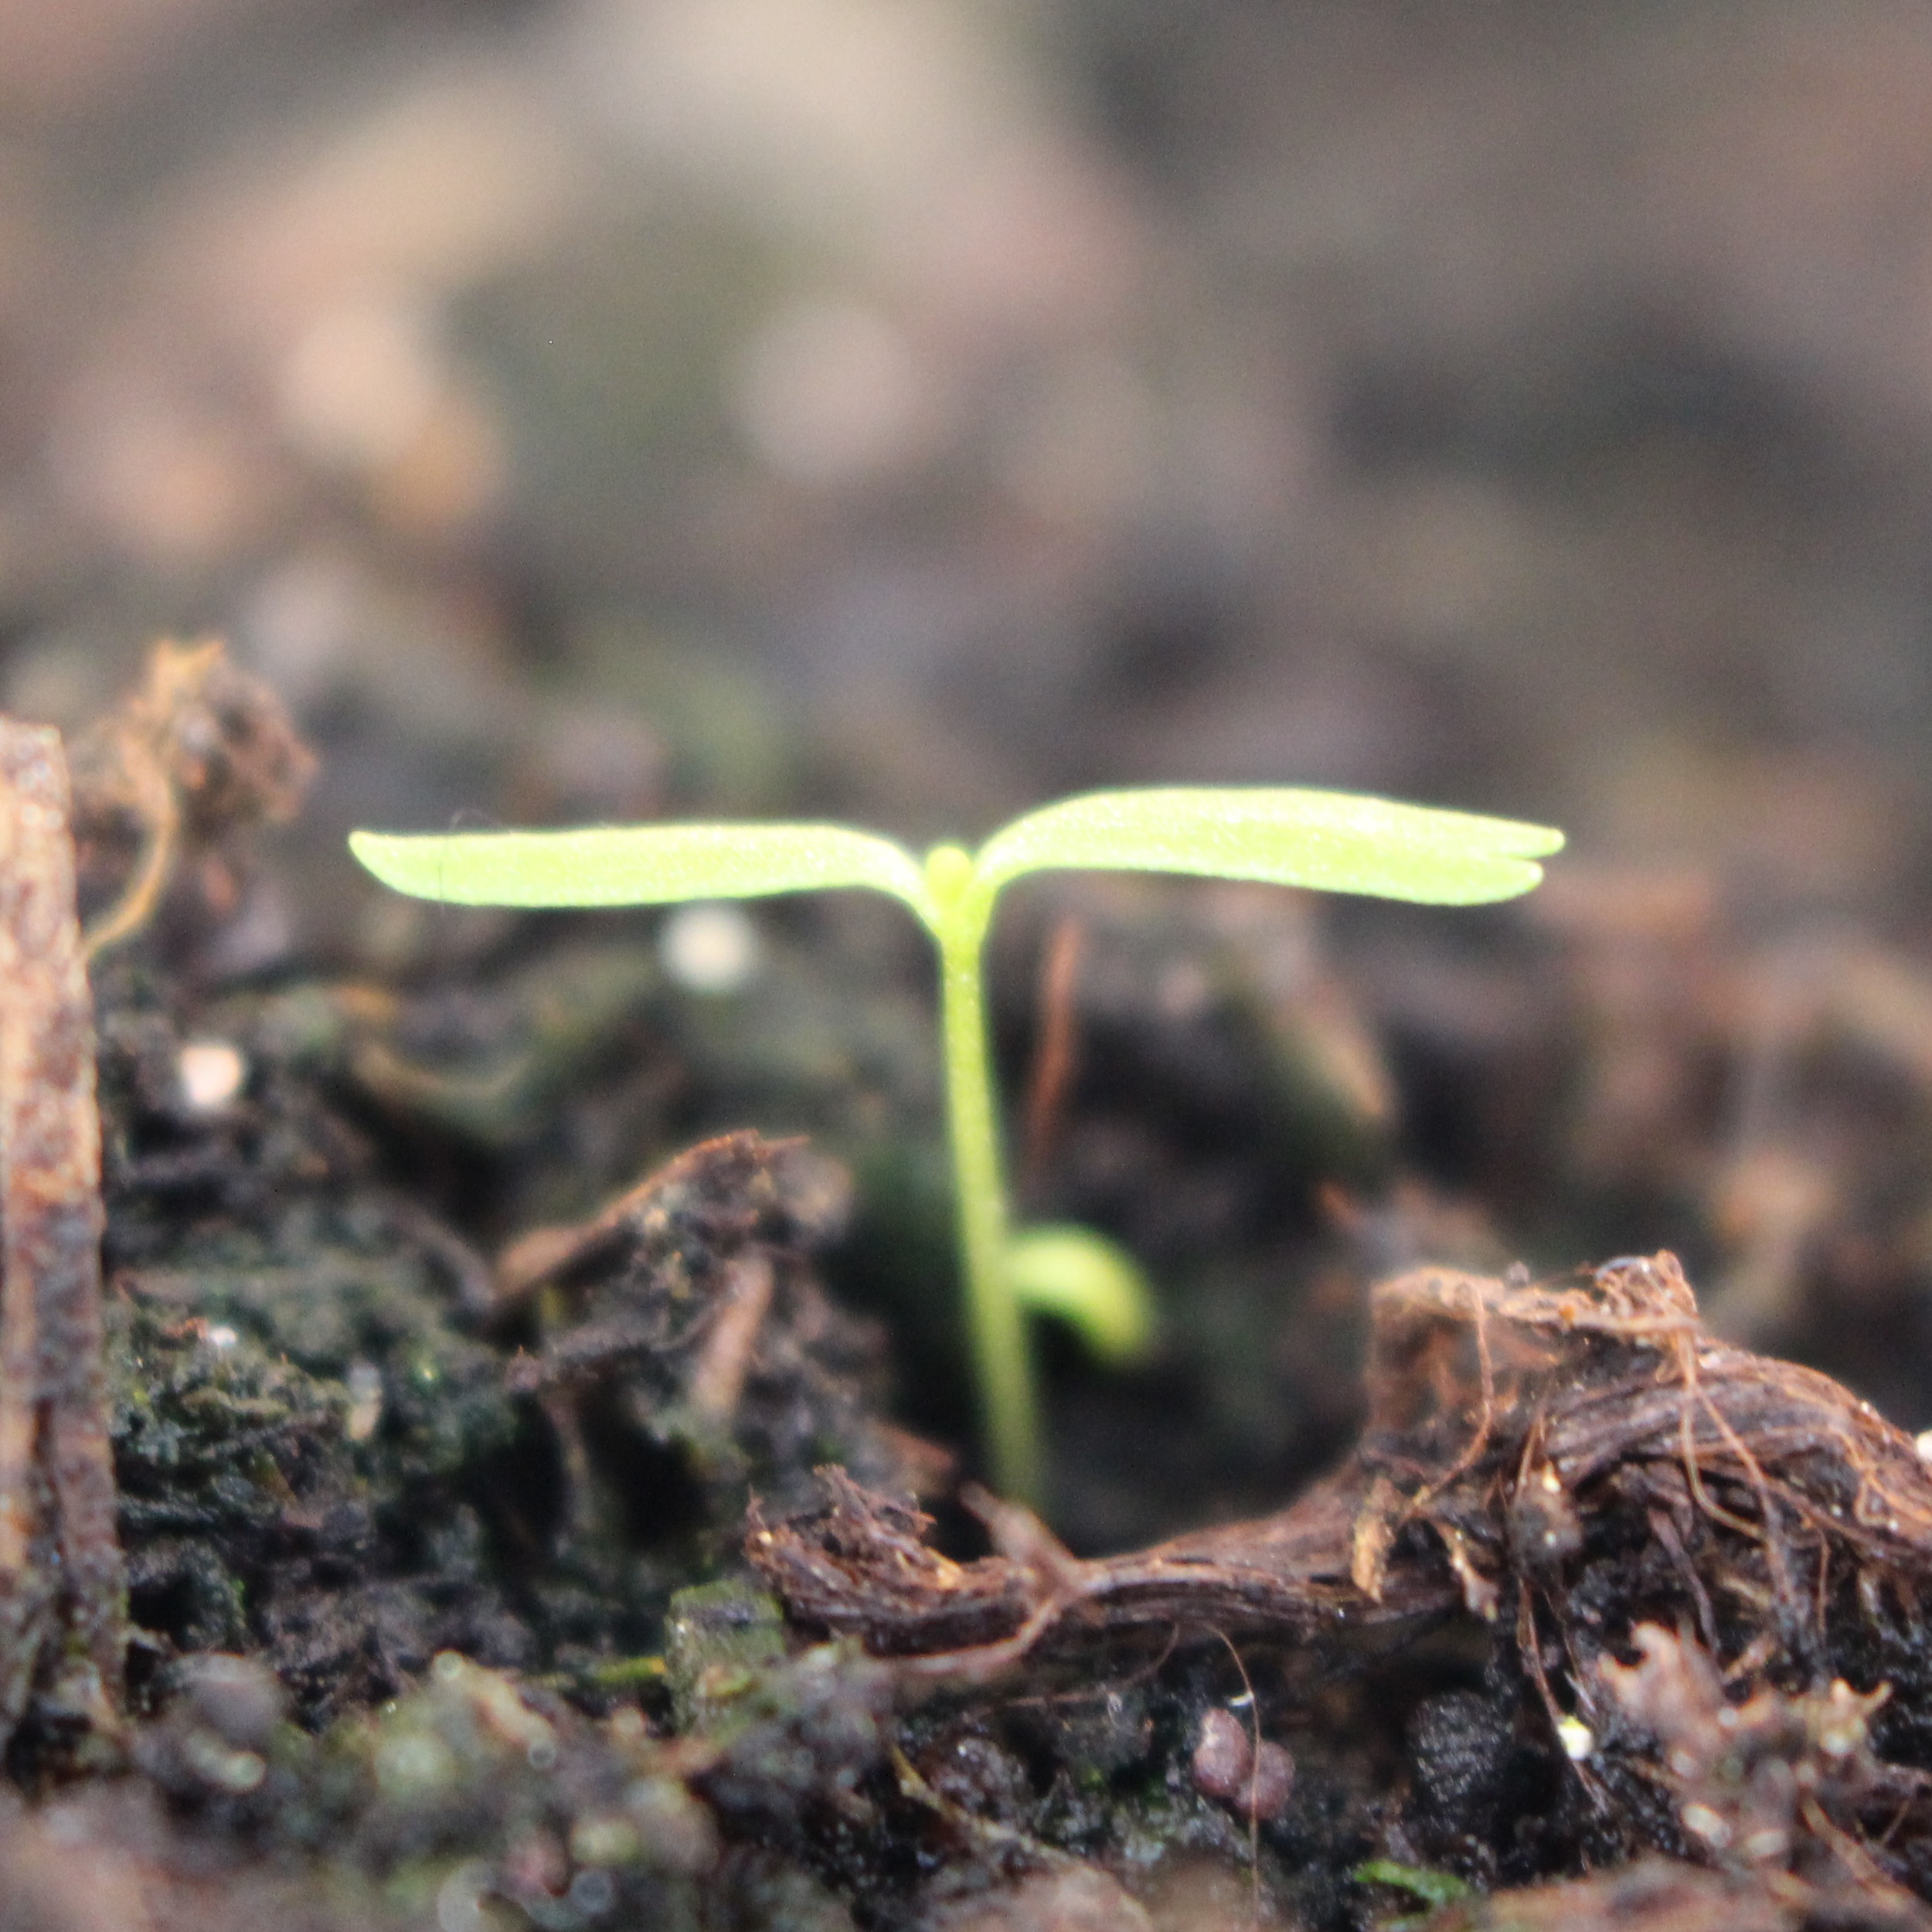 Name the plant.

Papaver rhoeas
